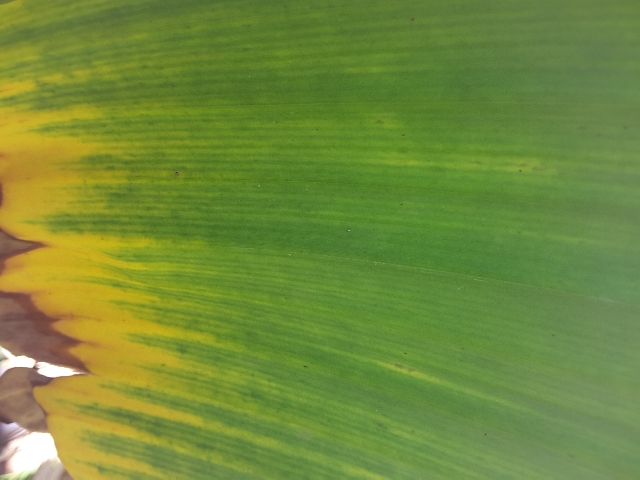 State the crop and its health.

banana, fusarium wilt race 1
